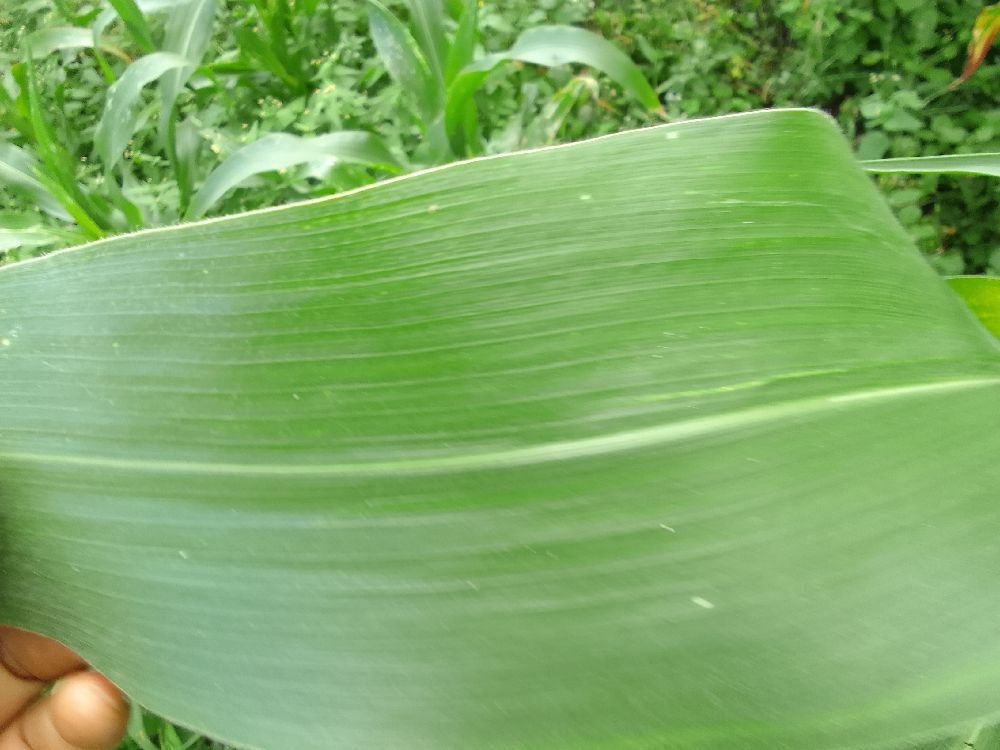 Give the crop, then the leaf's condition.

maize, healthy
